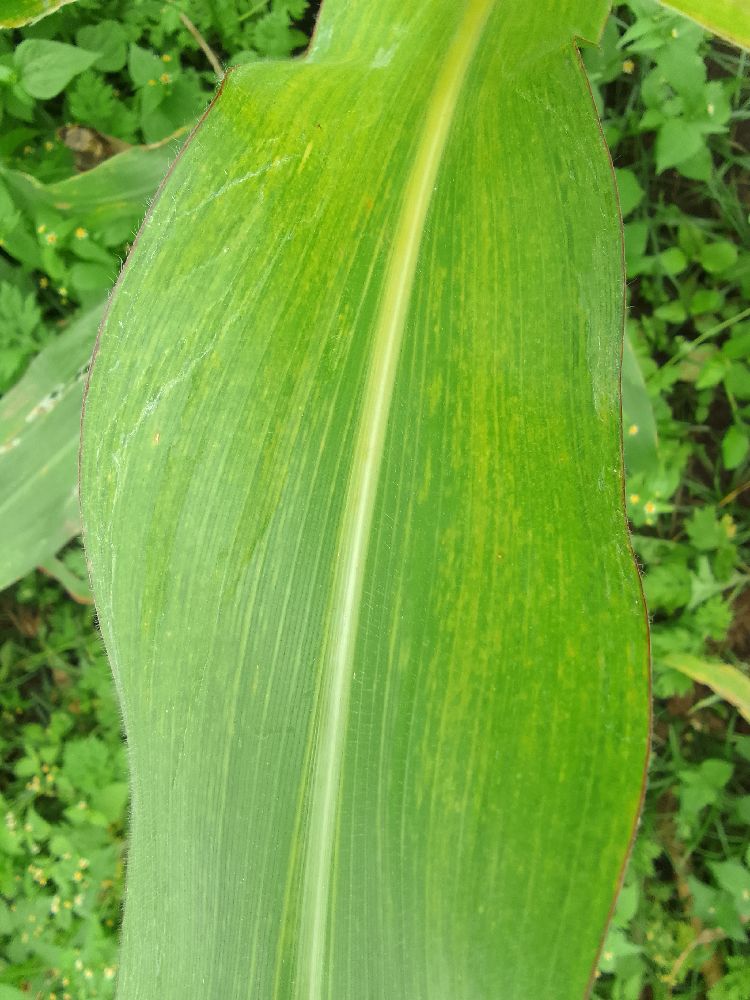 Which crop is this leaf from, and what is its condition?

maize, maize lethal necrosis
